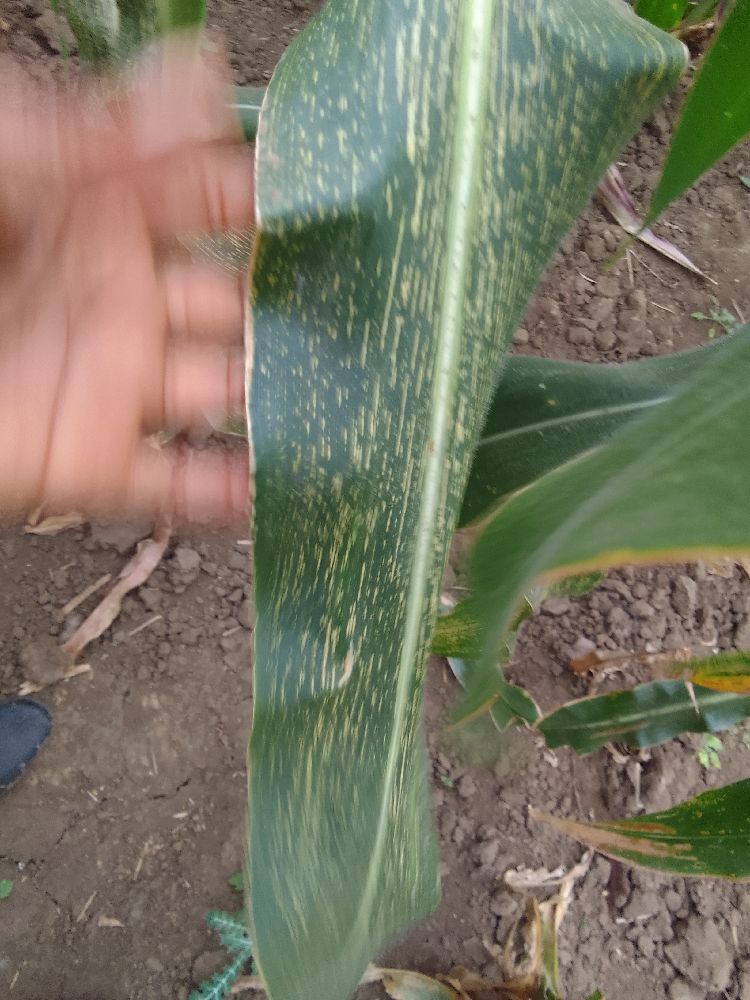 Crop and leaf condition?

maize, maize streak virus
